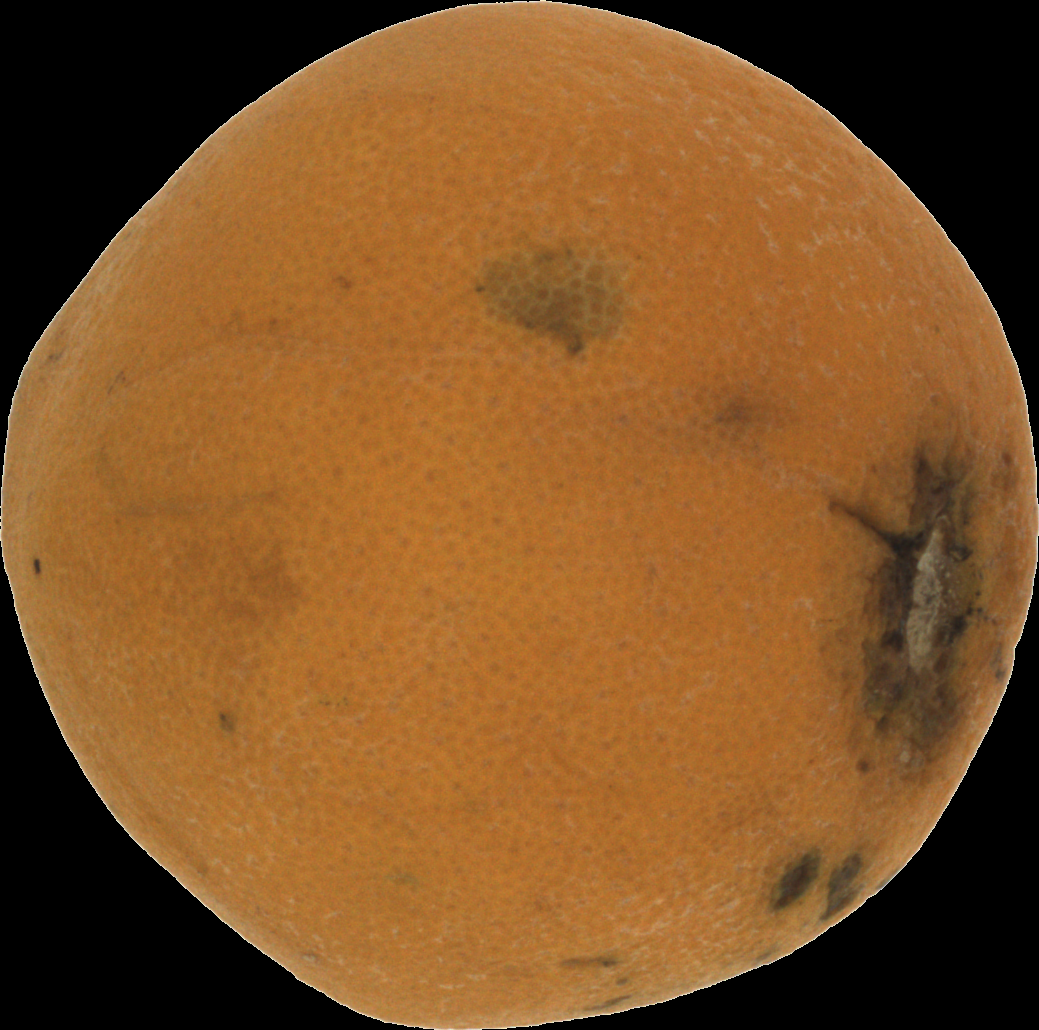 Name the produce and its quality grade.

orange, bad
